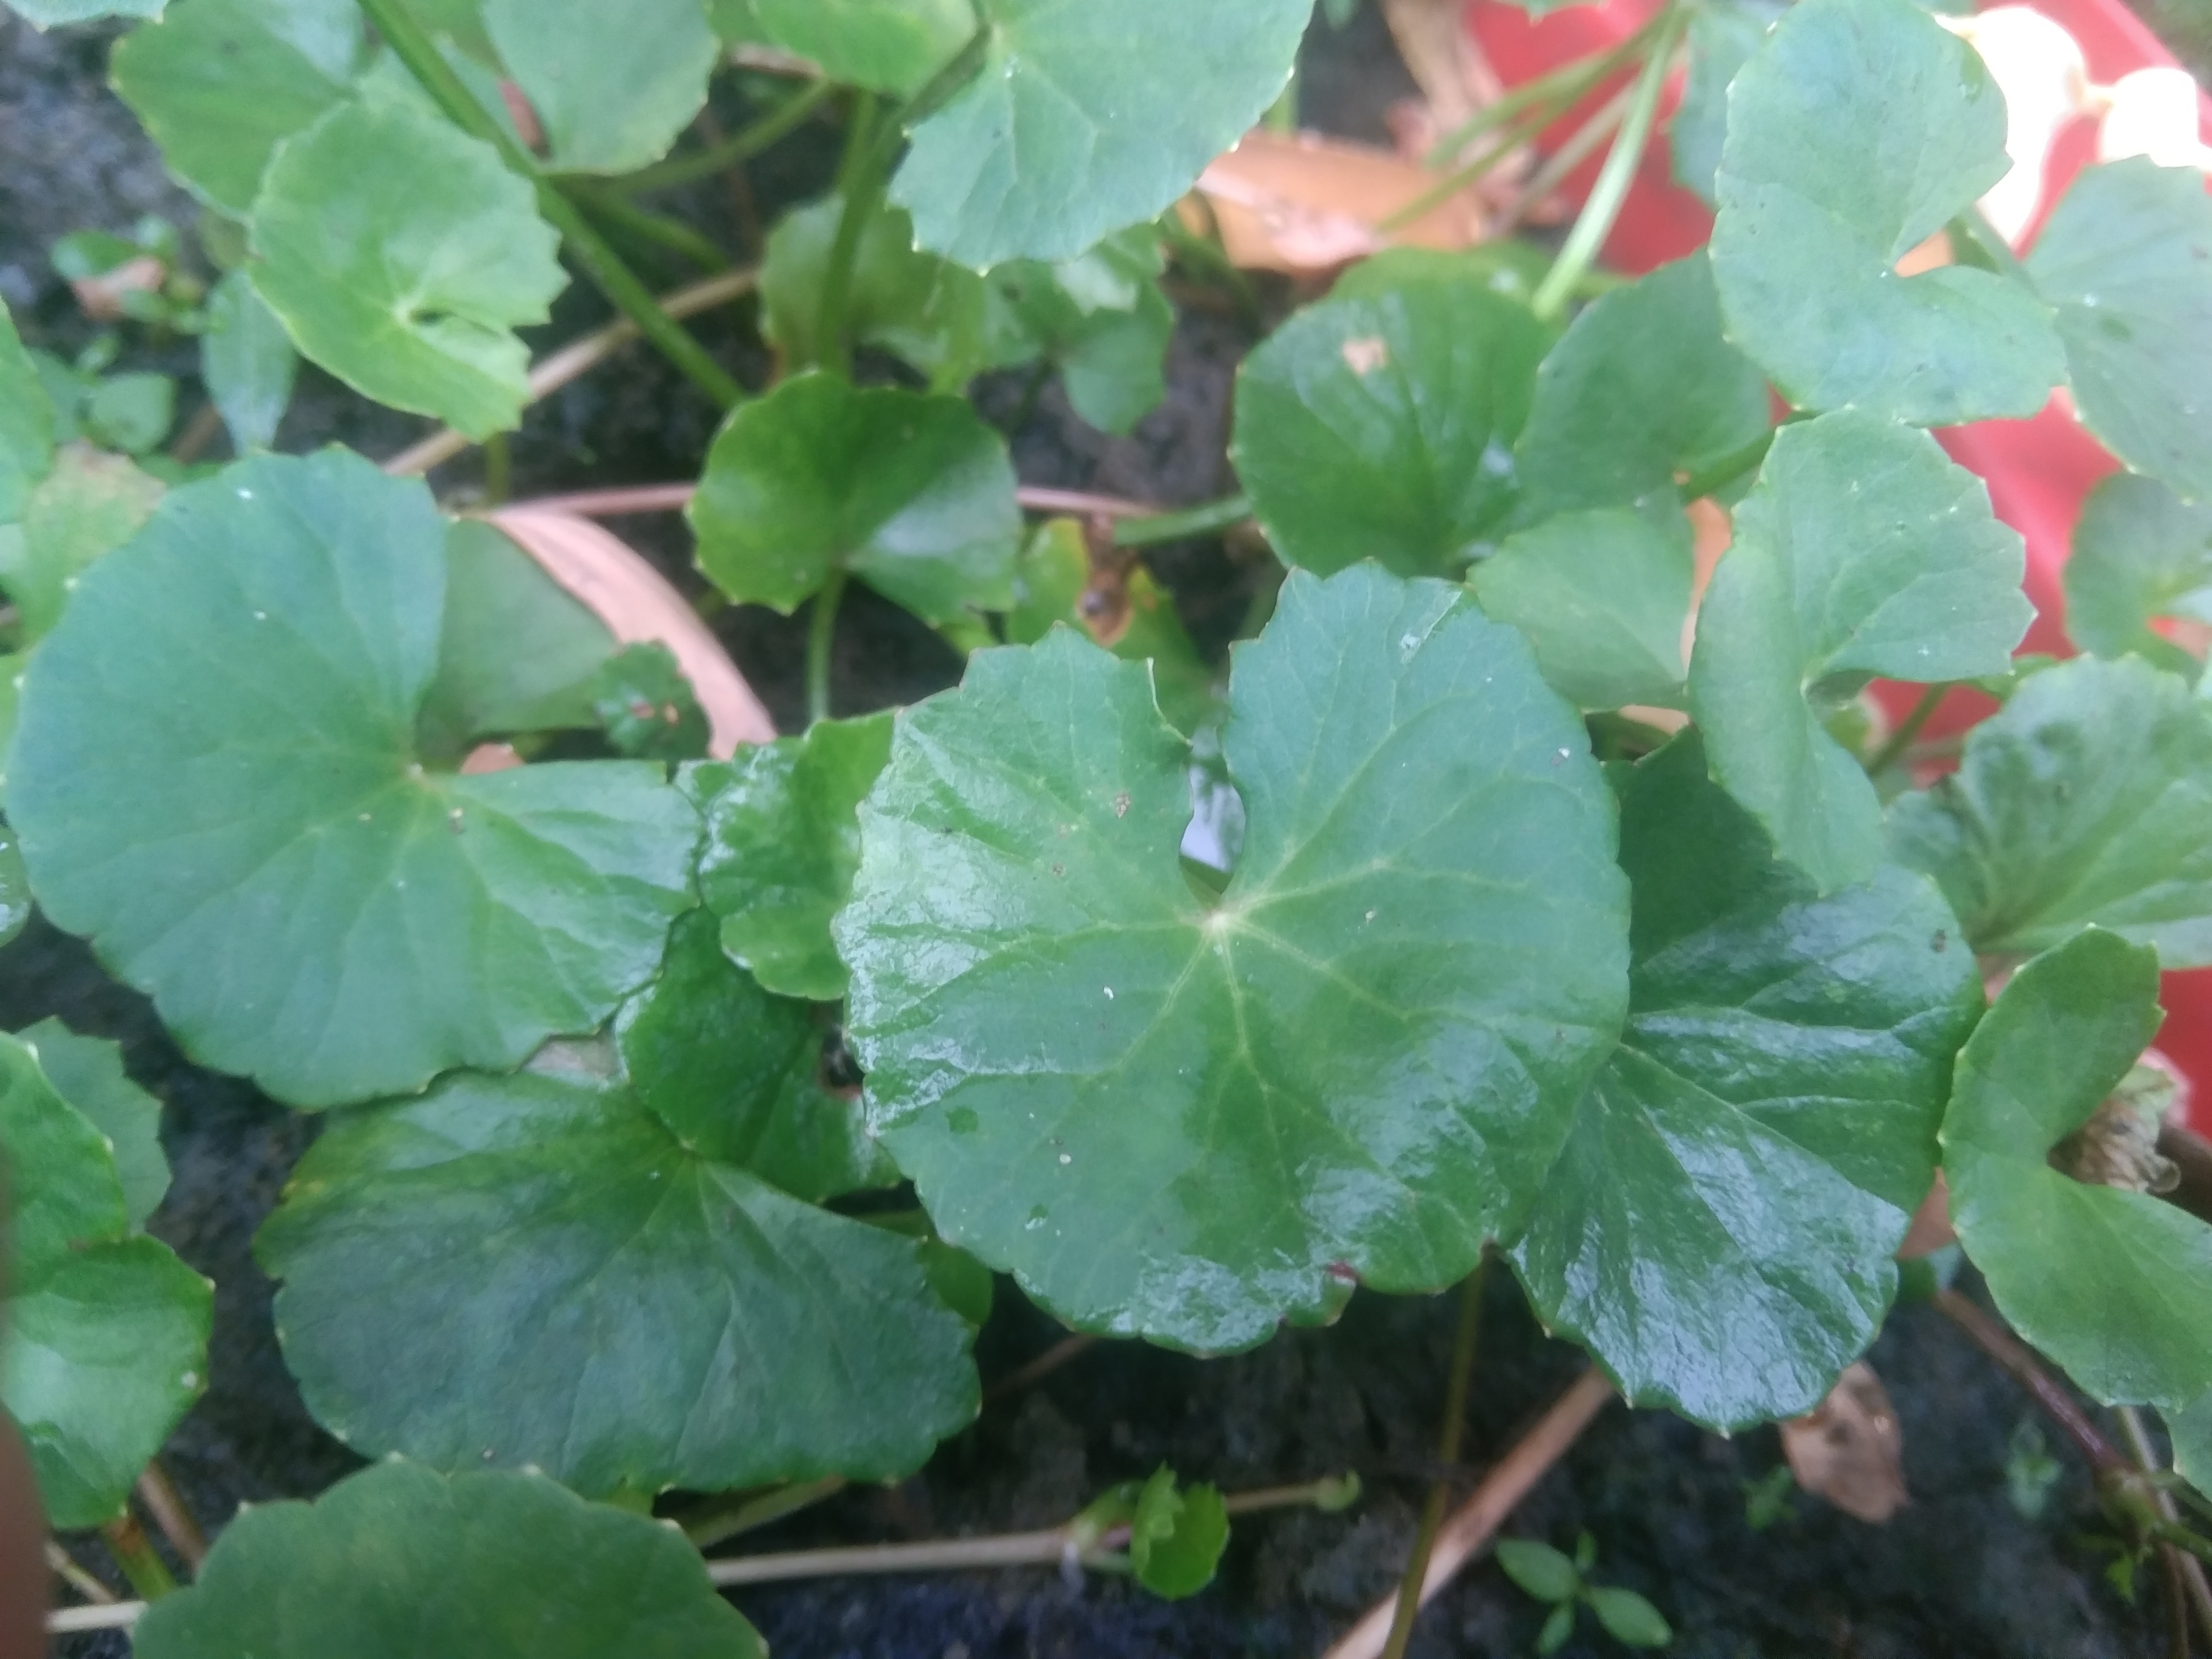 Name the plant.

thankuni
